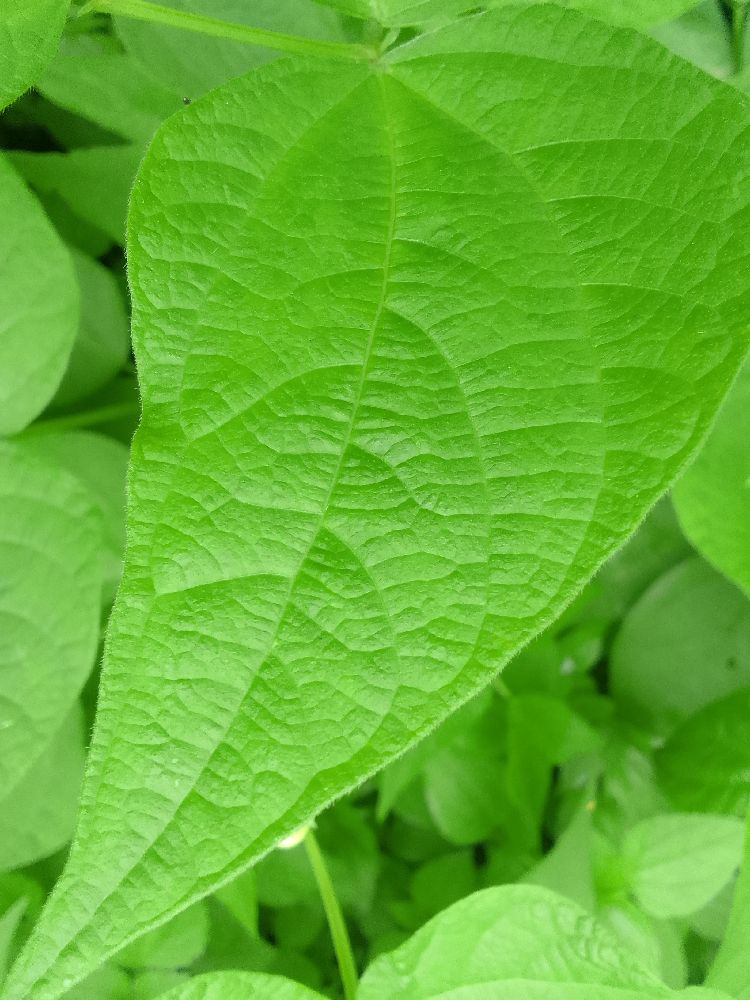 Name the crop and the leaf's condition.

common bean, healthy
